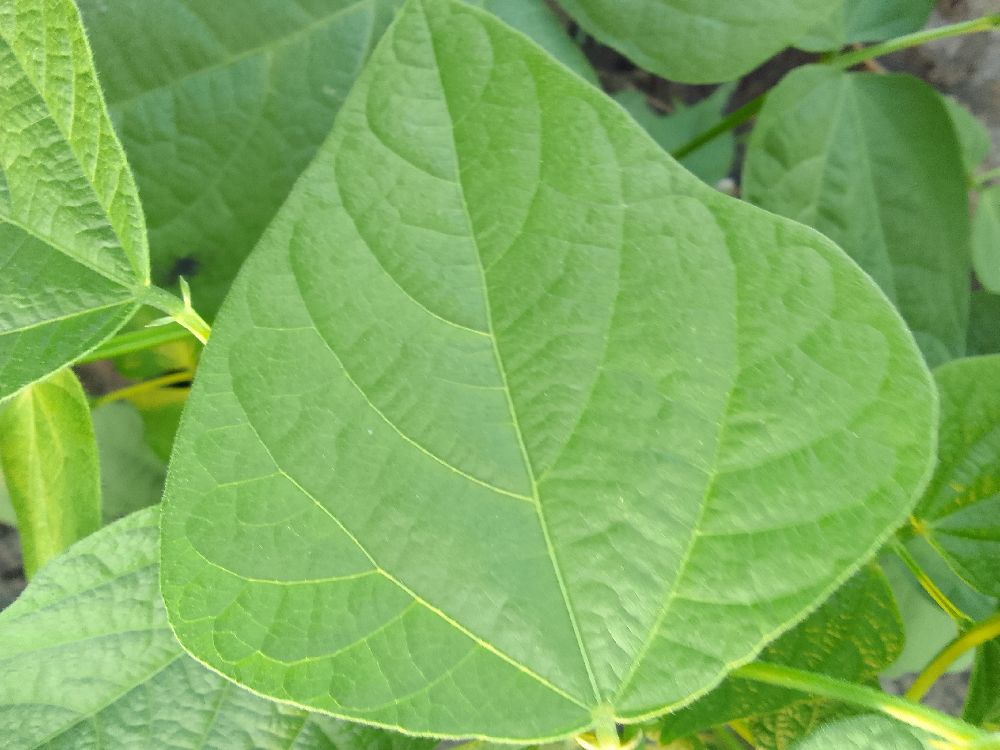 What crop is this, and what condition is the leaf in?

common bean, healthy
